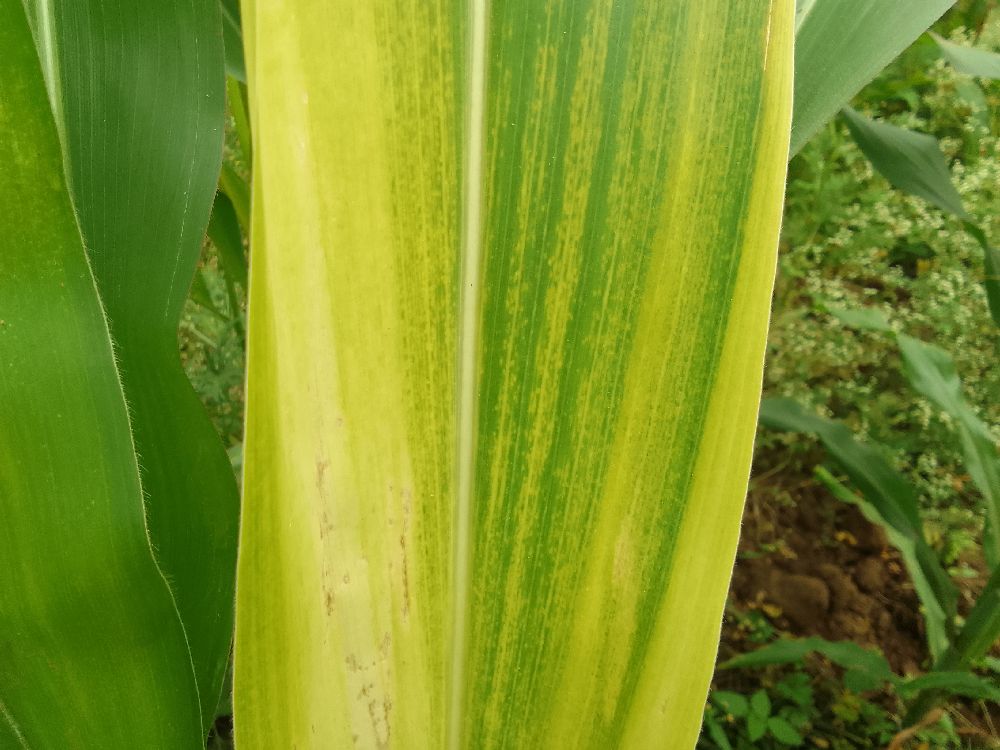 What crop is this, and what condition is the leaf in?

maize, maize lethal necrosis
